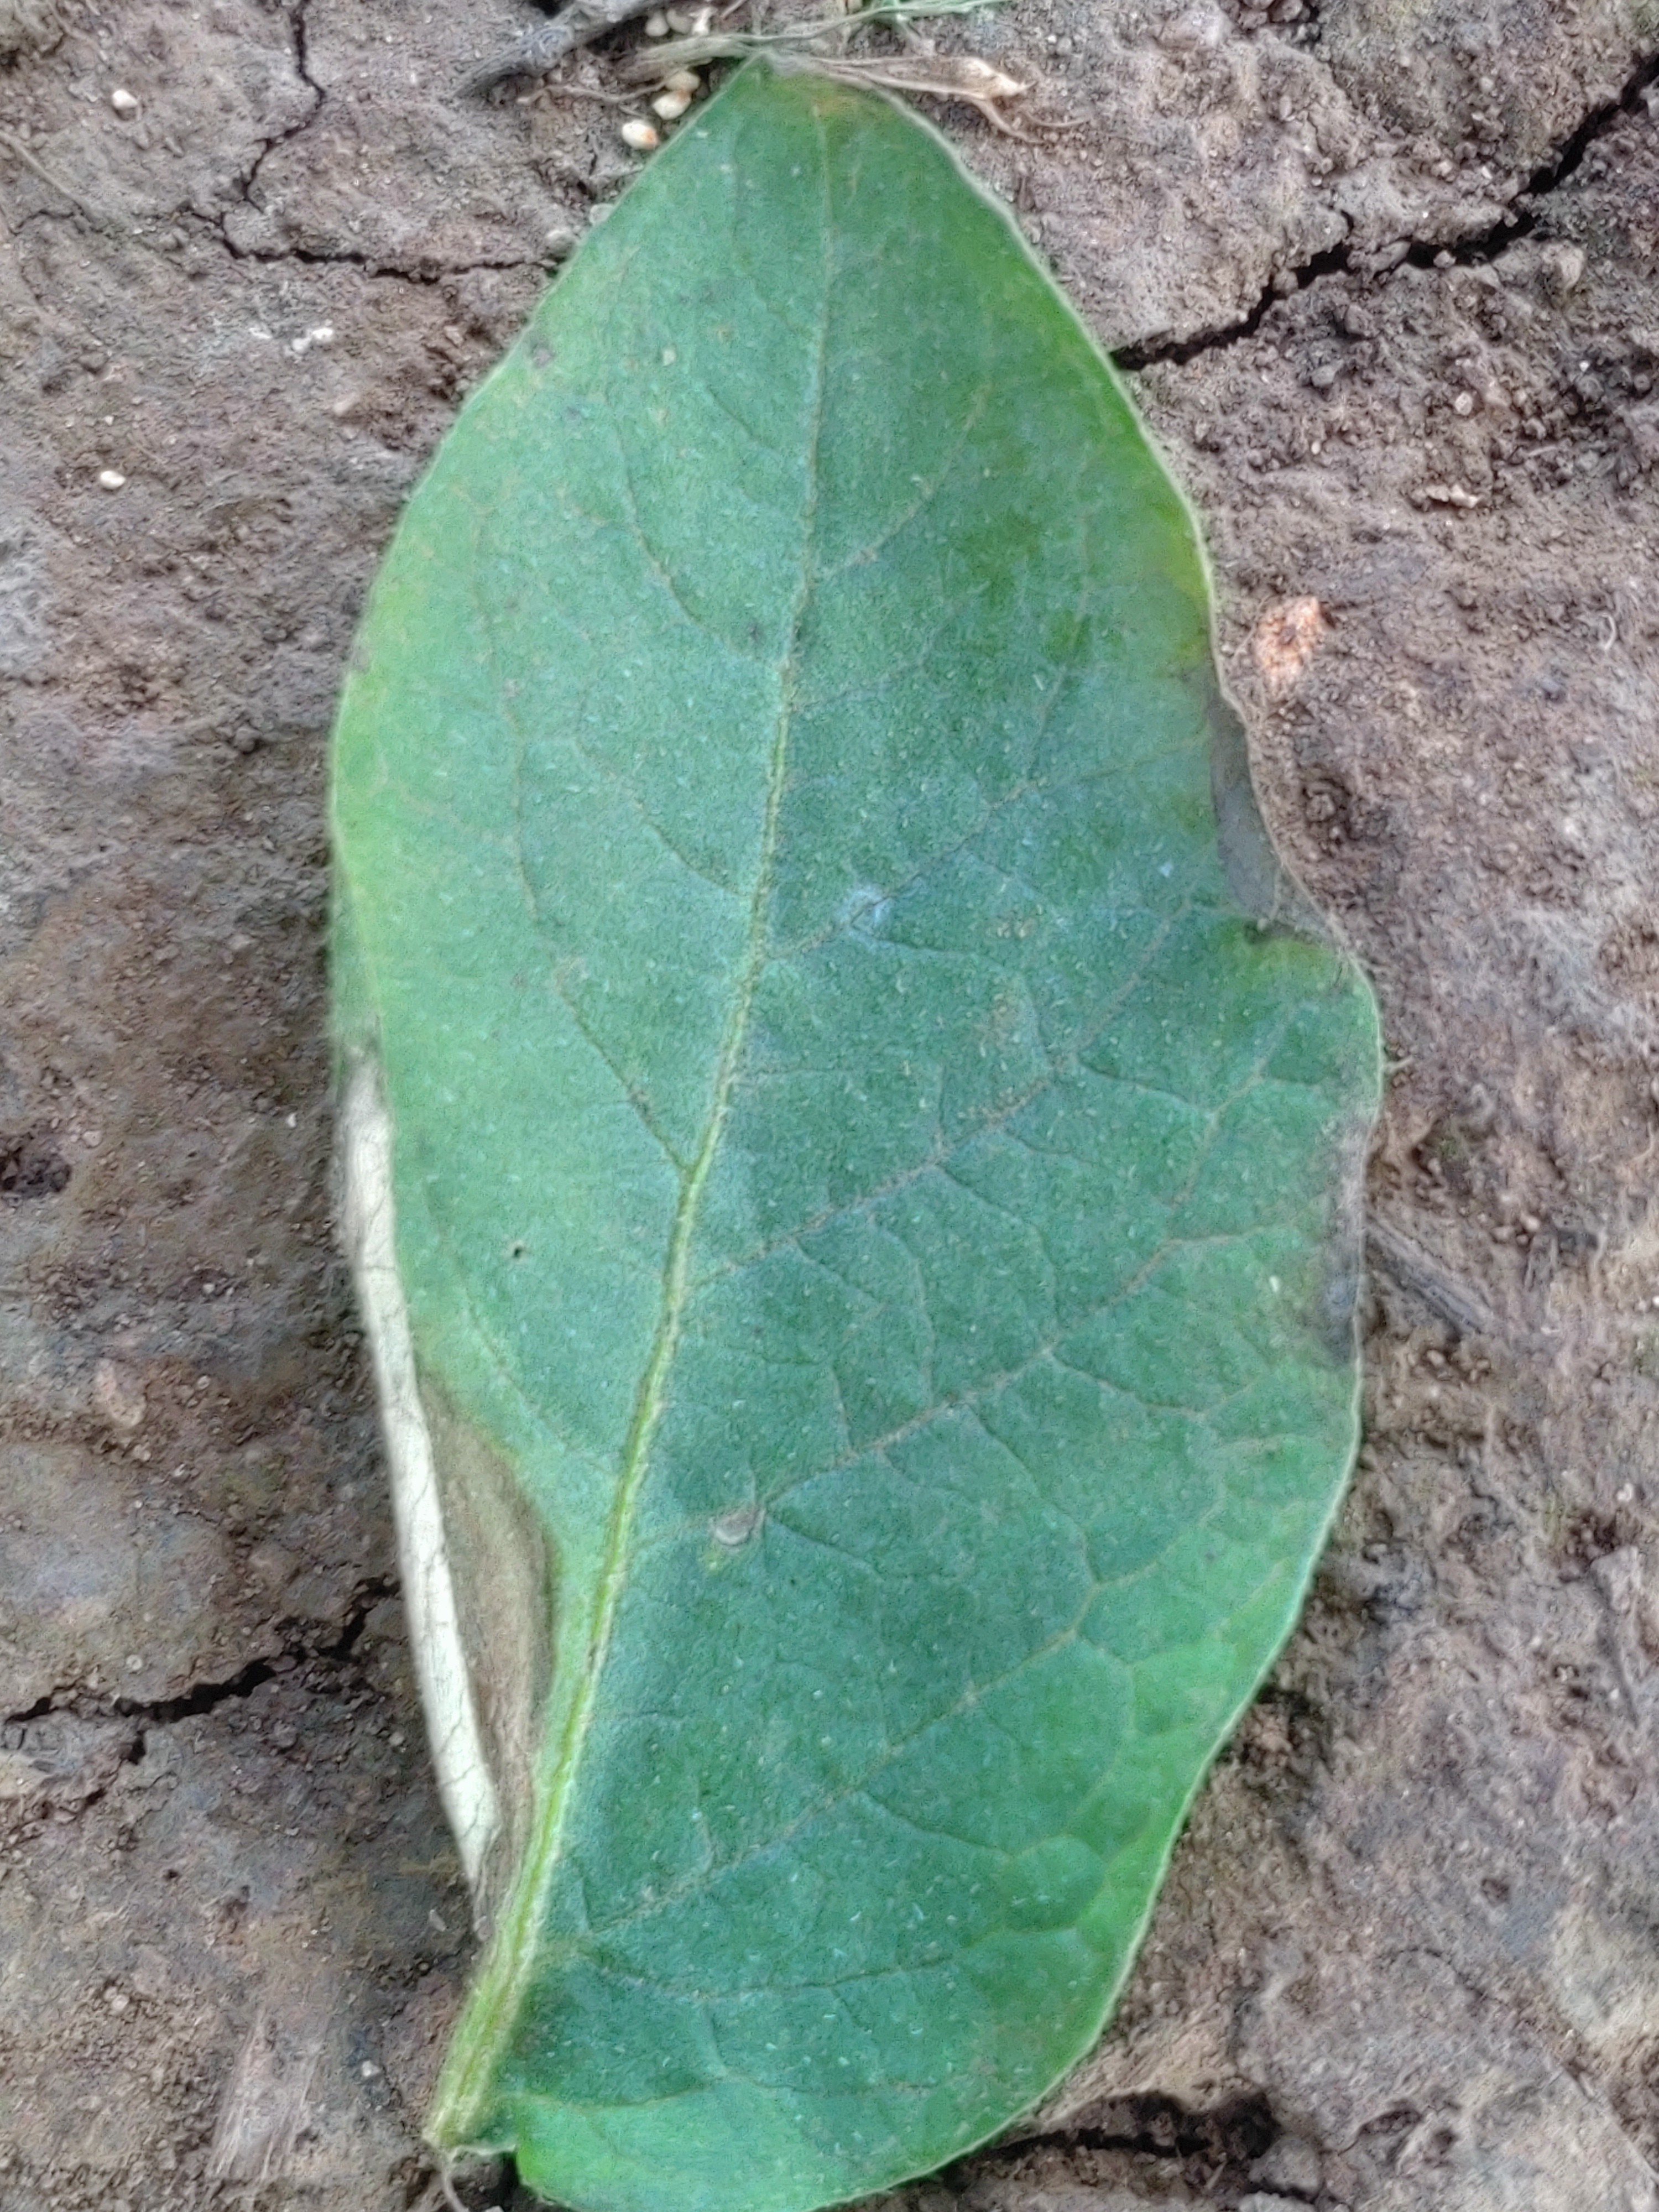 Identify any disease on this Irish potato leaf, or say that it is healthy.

early blight
